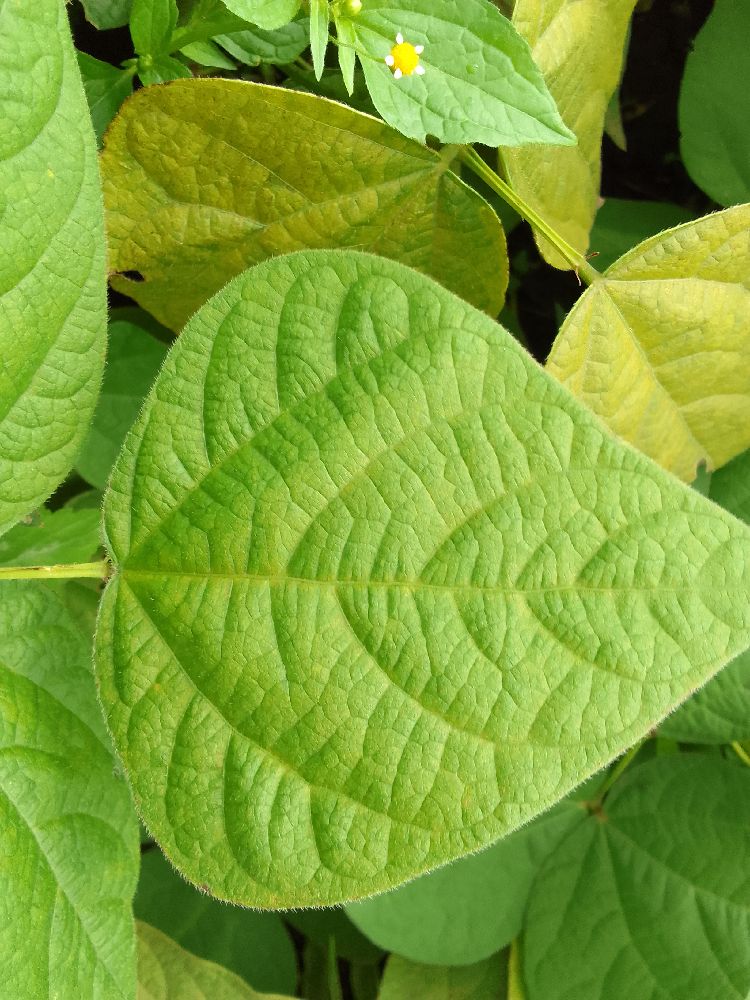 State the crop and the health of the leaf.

common bean, healthy
